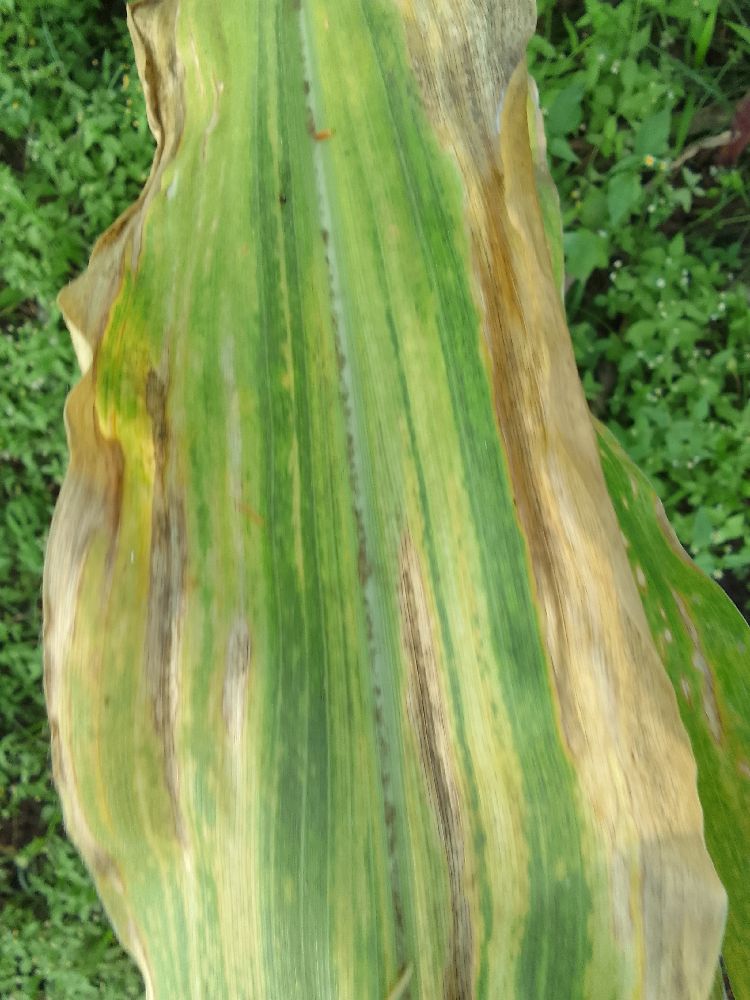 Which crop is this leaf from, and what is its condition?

maize, maize lethal necrosis
